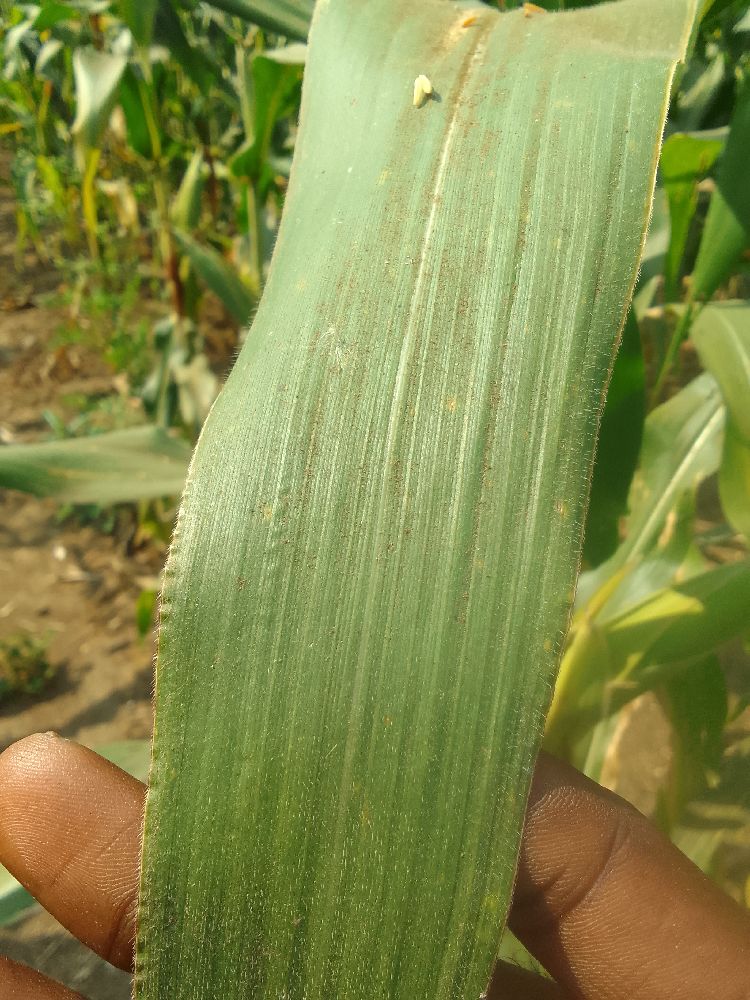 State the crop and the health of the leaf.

maize, healthy
